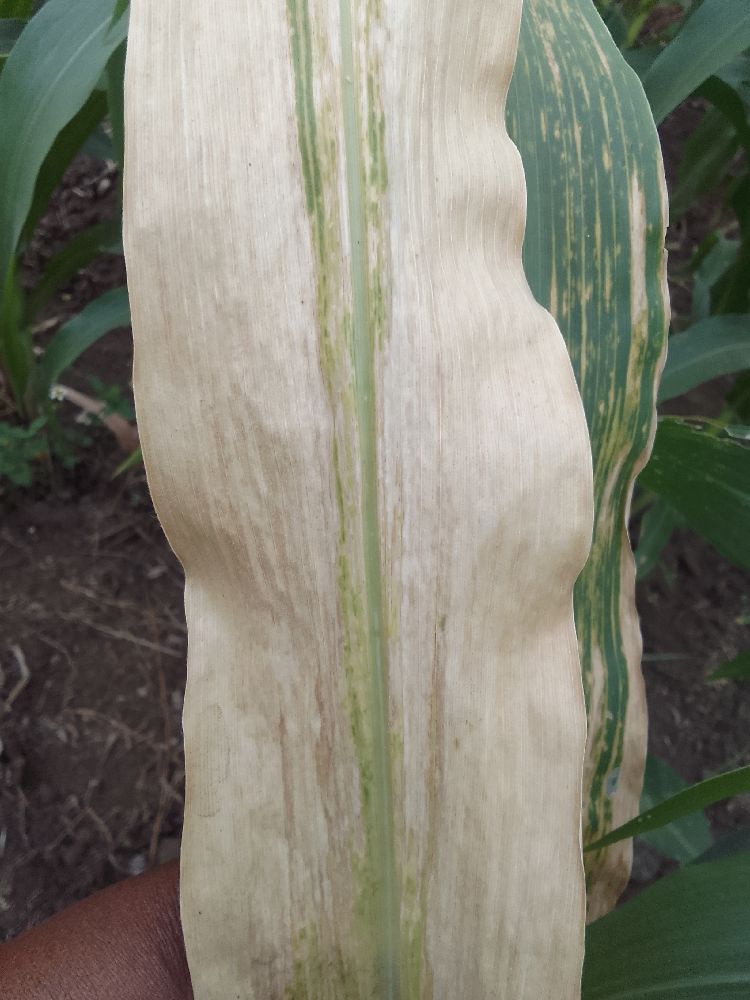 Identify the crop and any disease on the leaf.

maize, maize lethal necrosis
